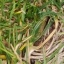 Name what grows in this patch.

grass
